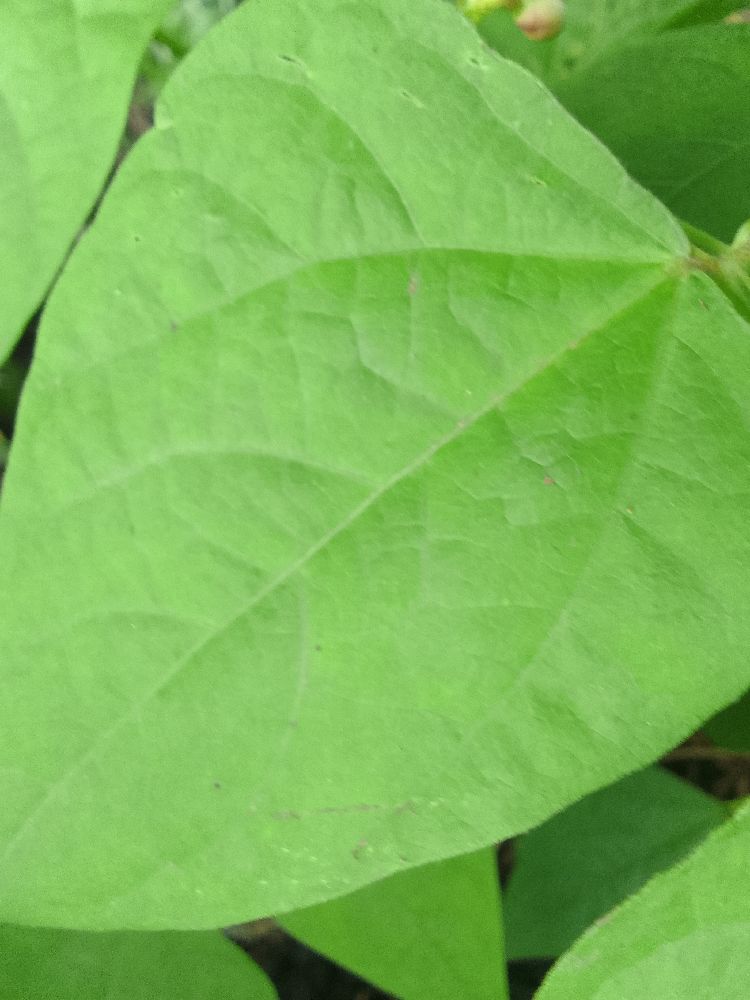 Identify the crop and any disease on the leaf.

common bean, healthy
